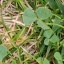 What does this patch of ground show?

unstructured weed
